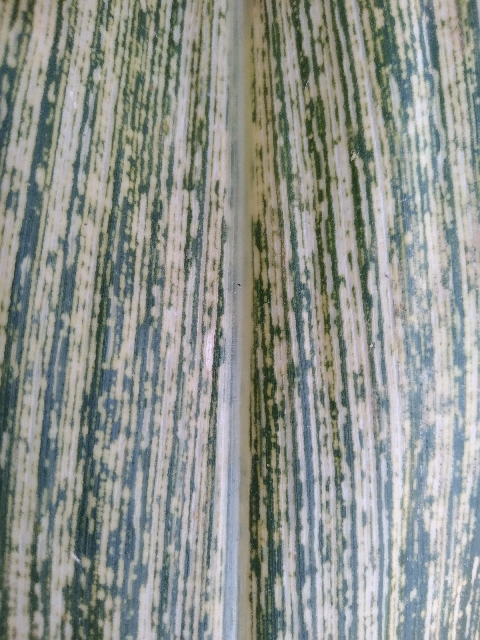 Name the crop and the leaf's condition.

maize, maize streak virus
